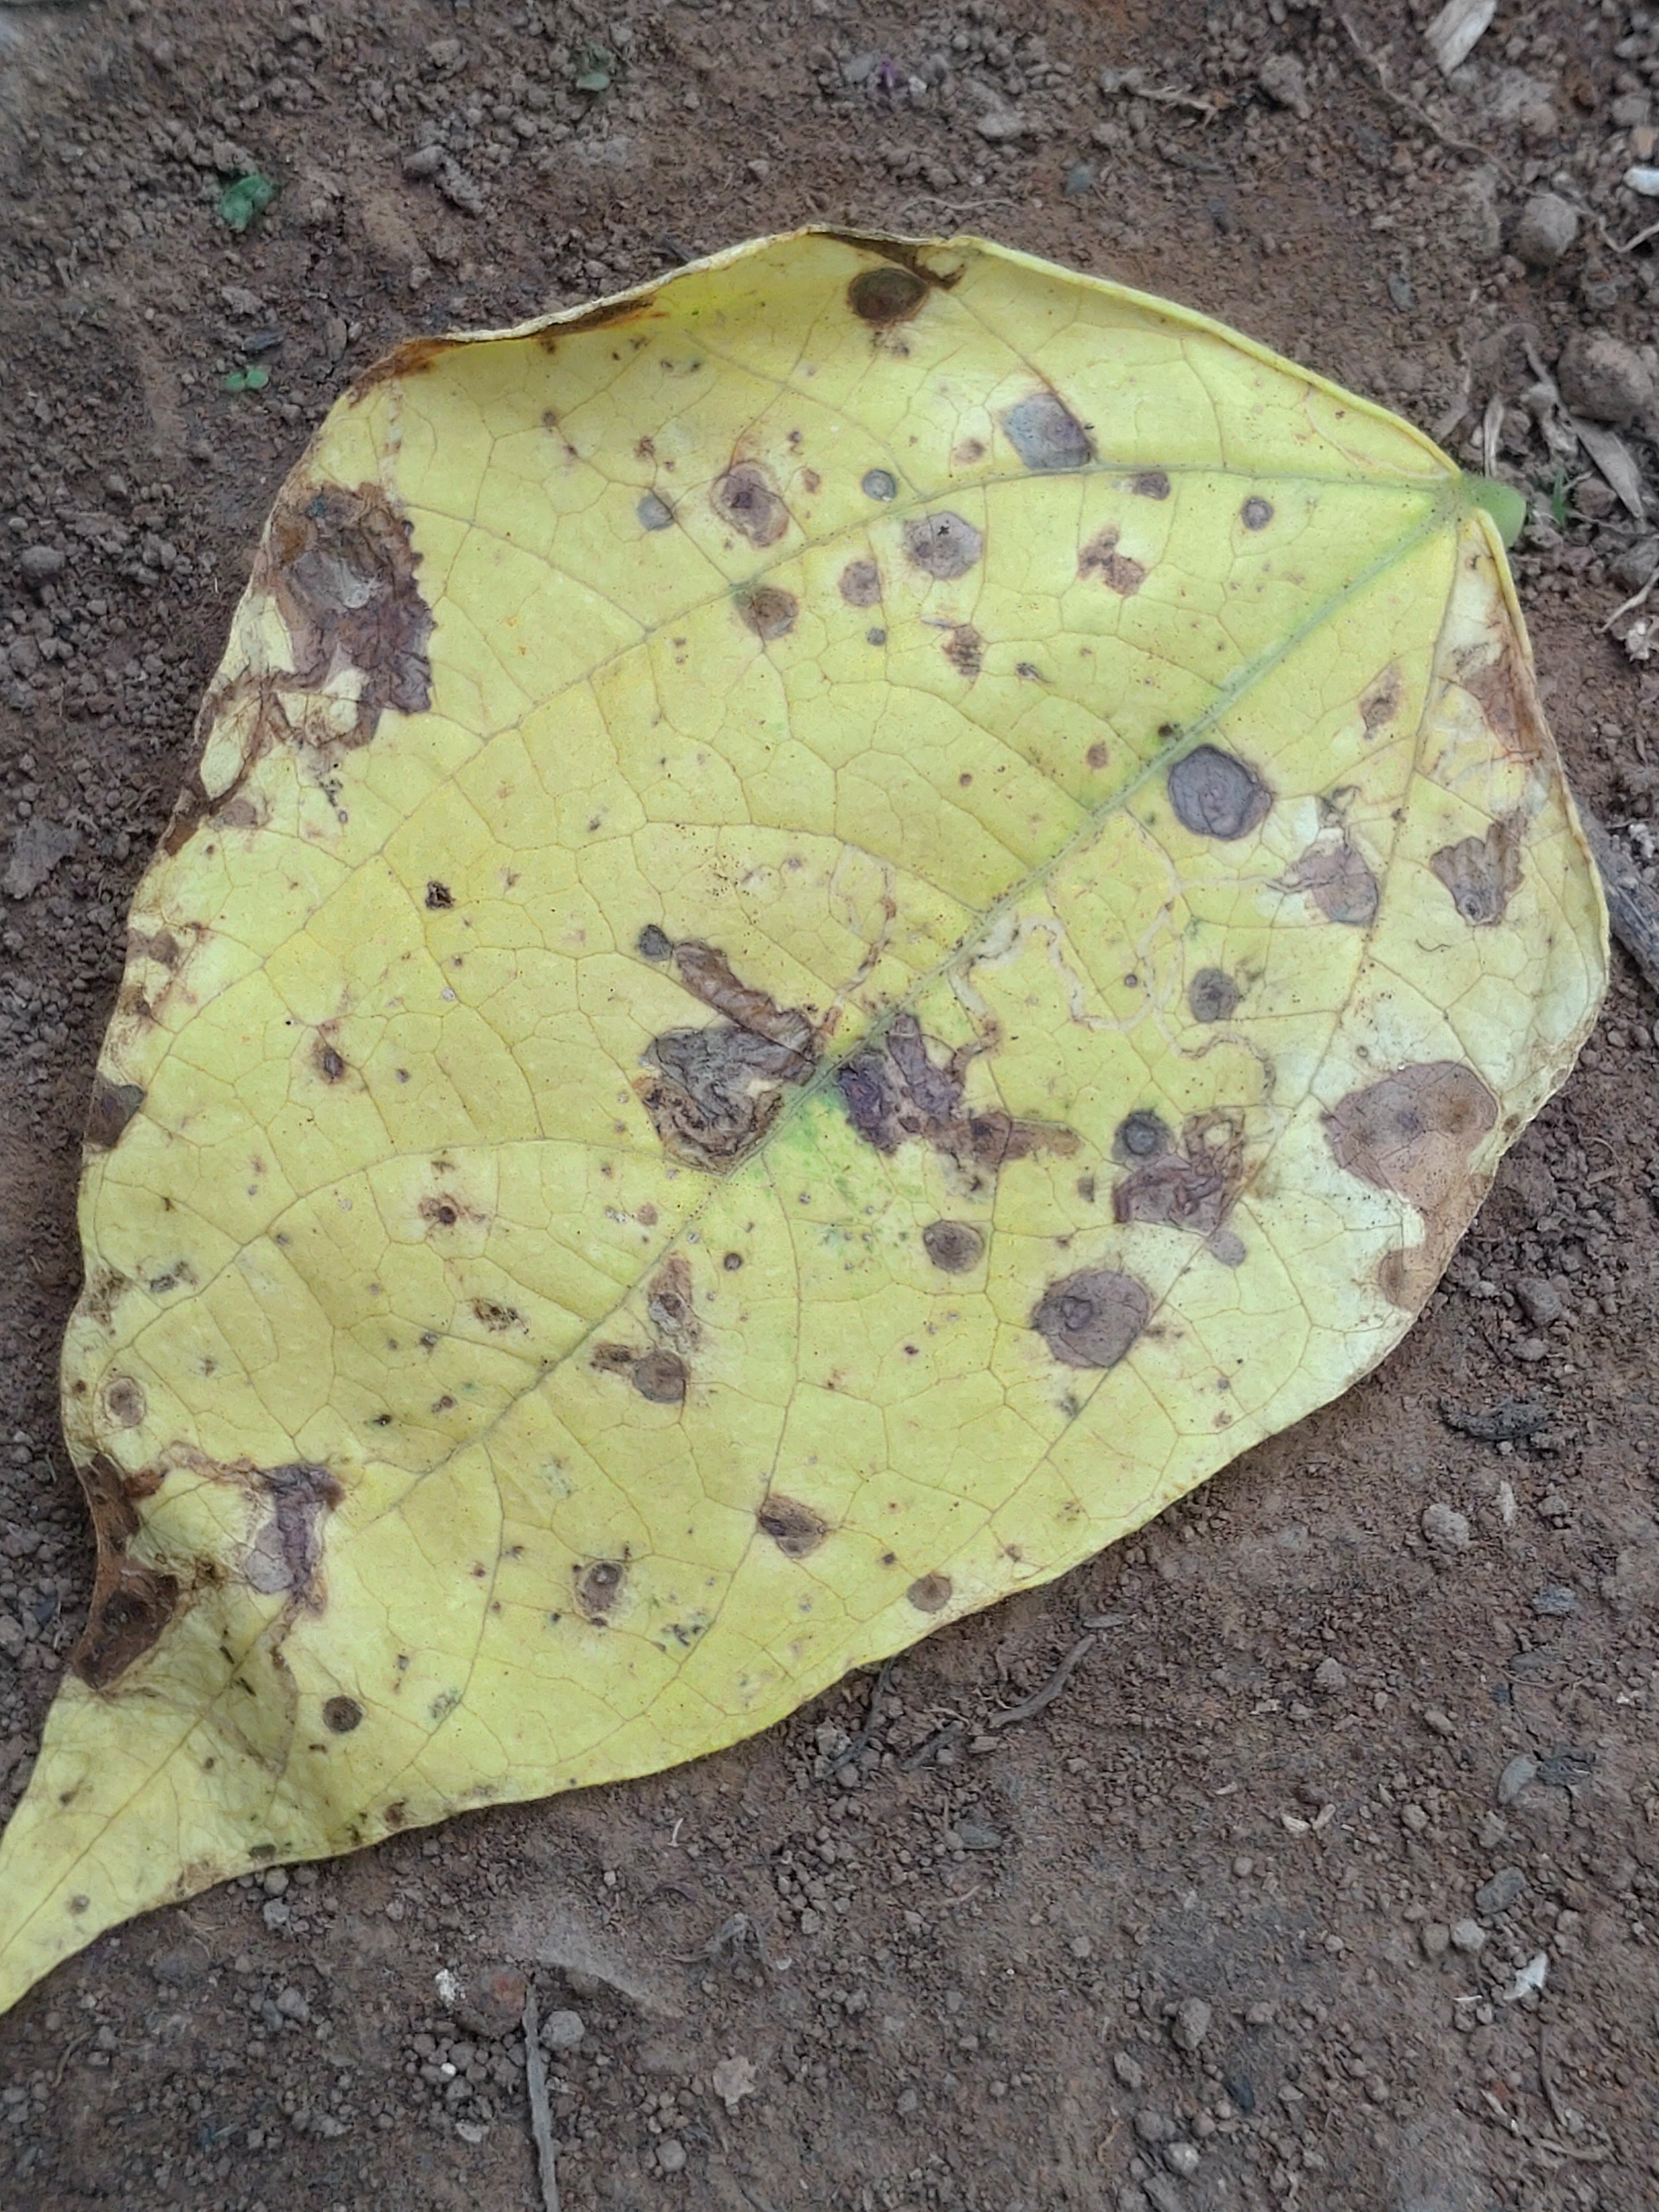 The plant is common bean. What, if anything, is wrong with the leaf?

anthracnose
